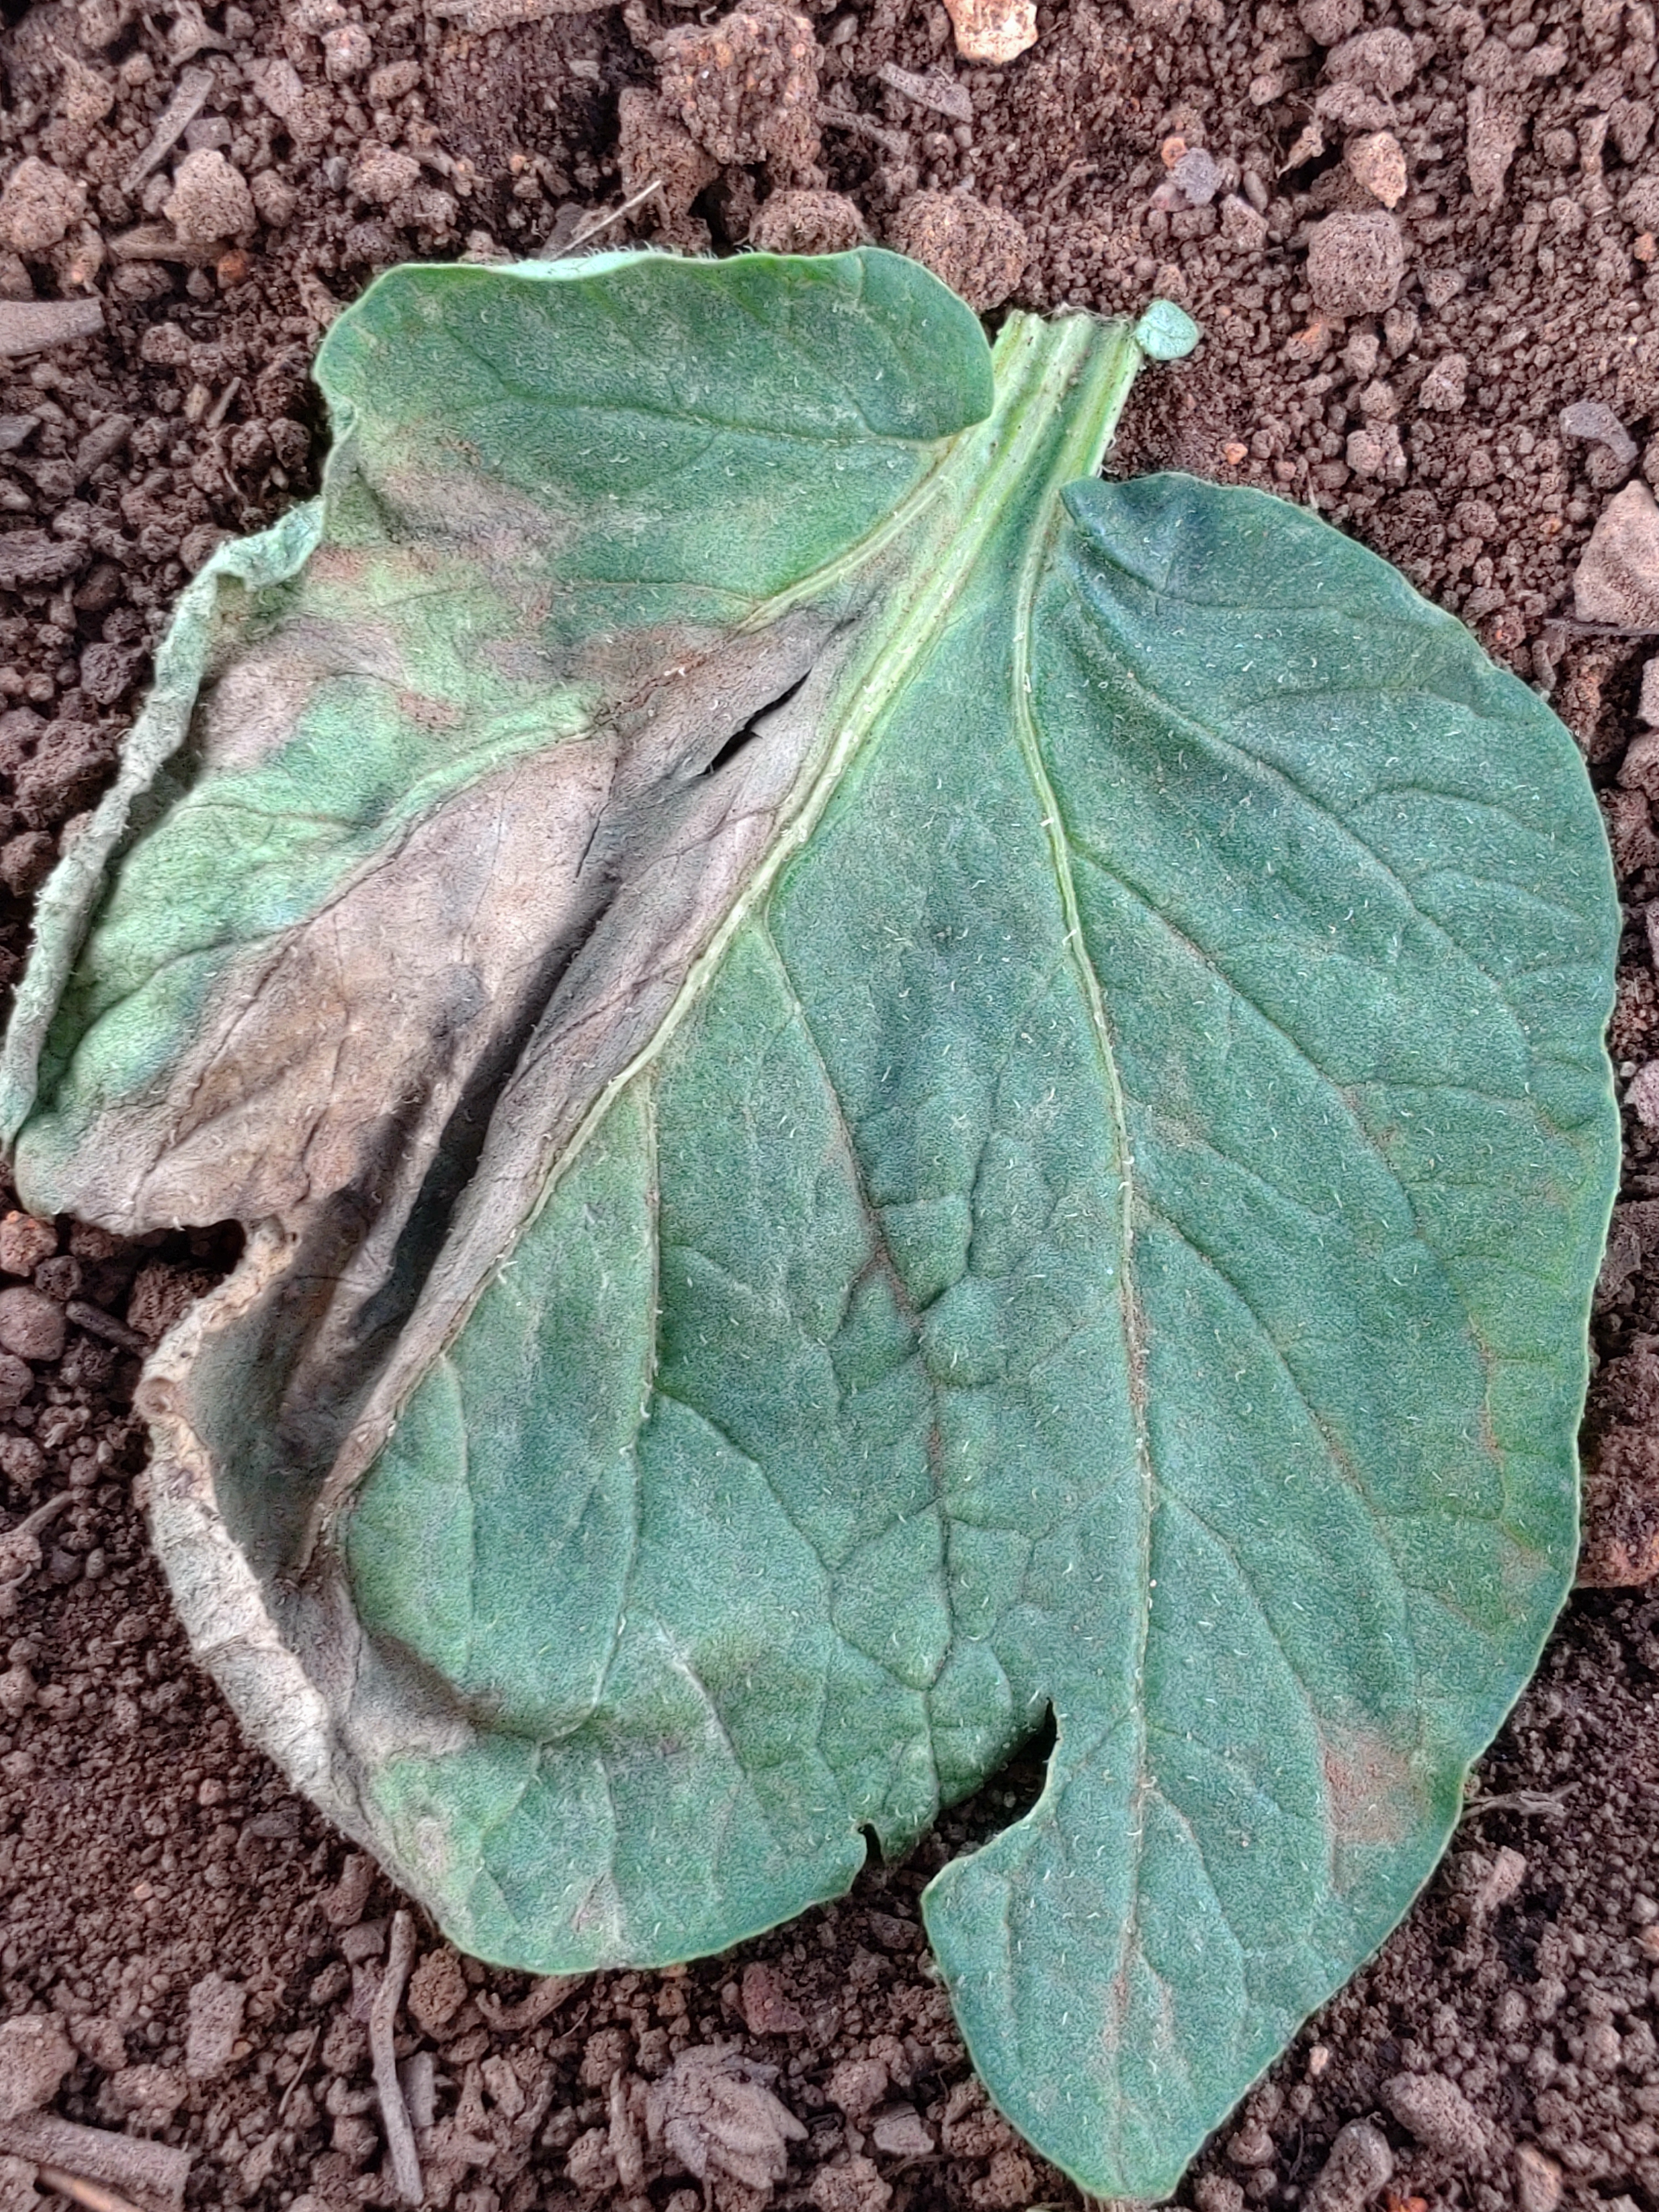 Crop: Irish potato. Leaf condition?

early blight
